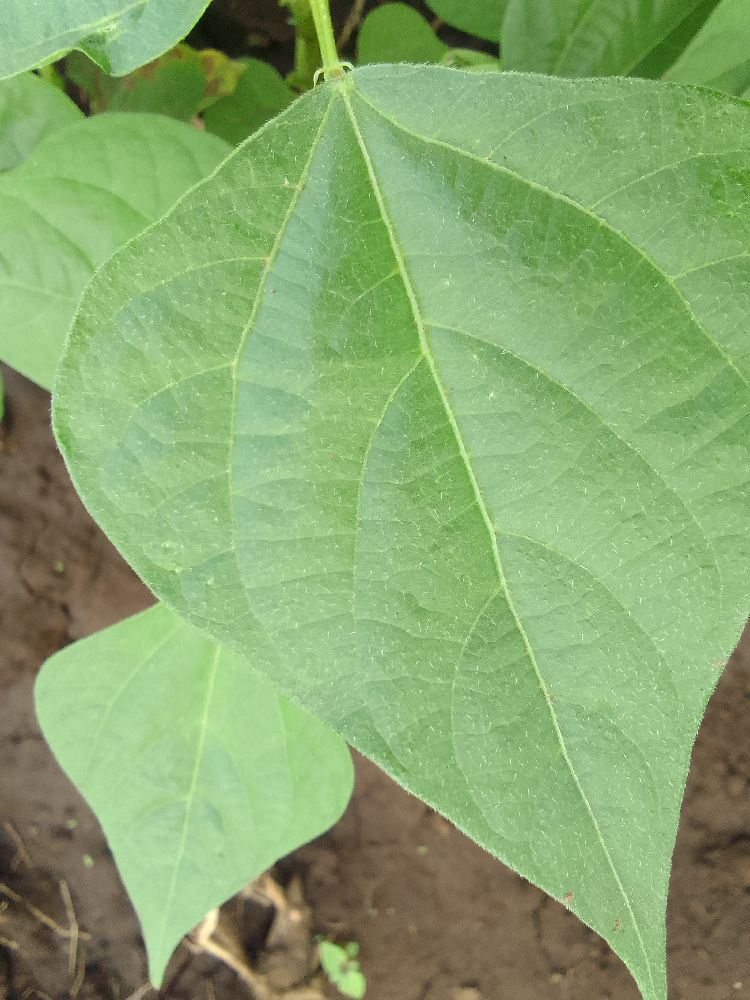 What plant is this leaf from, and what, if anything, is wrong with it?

common bean, healthy
